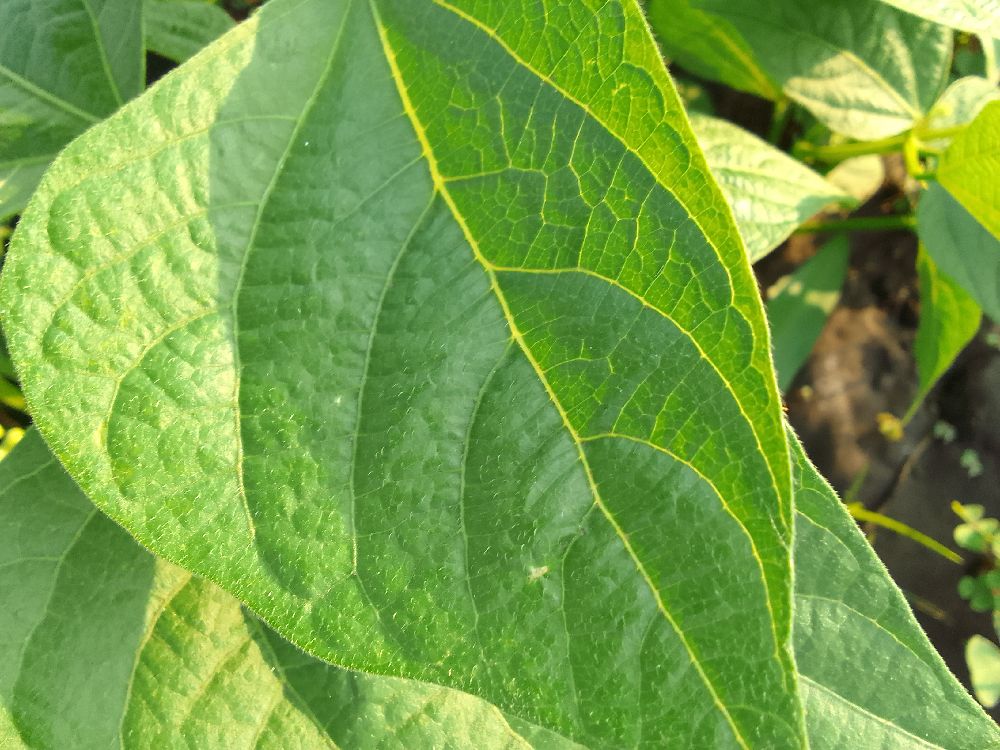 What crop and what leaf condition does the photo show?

common bean, healthy
